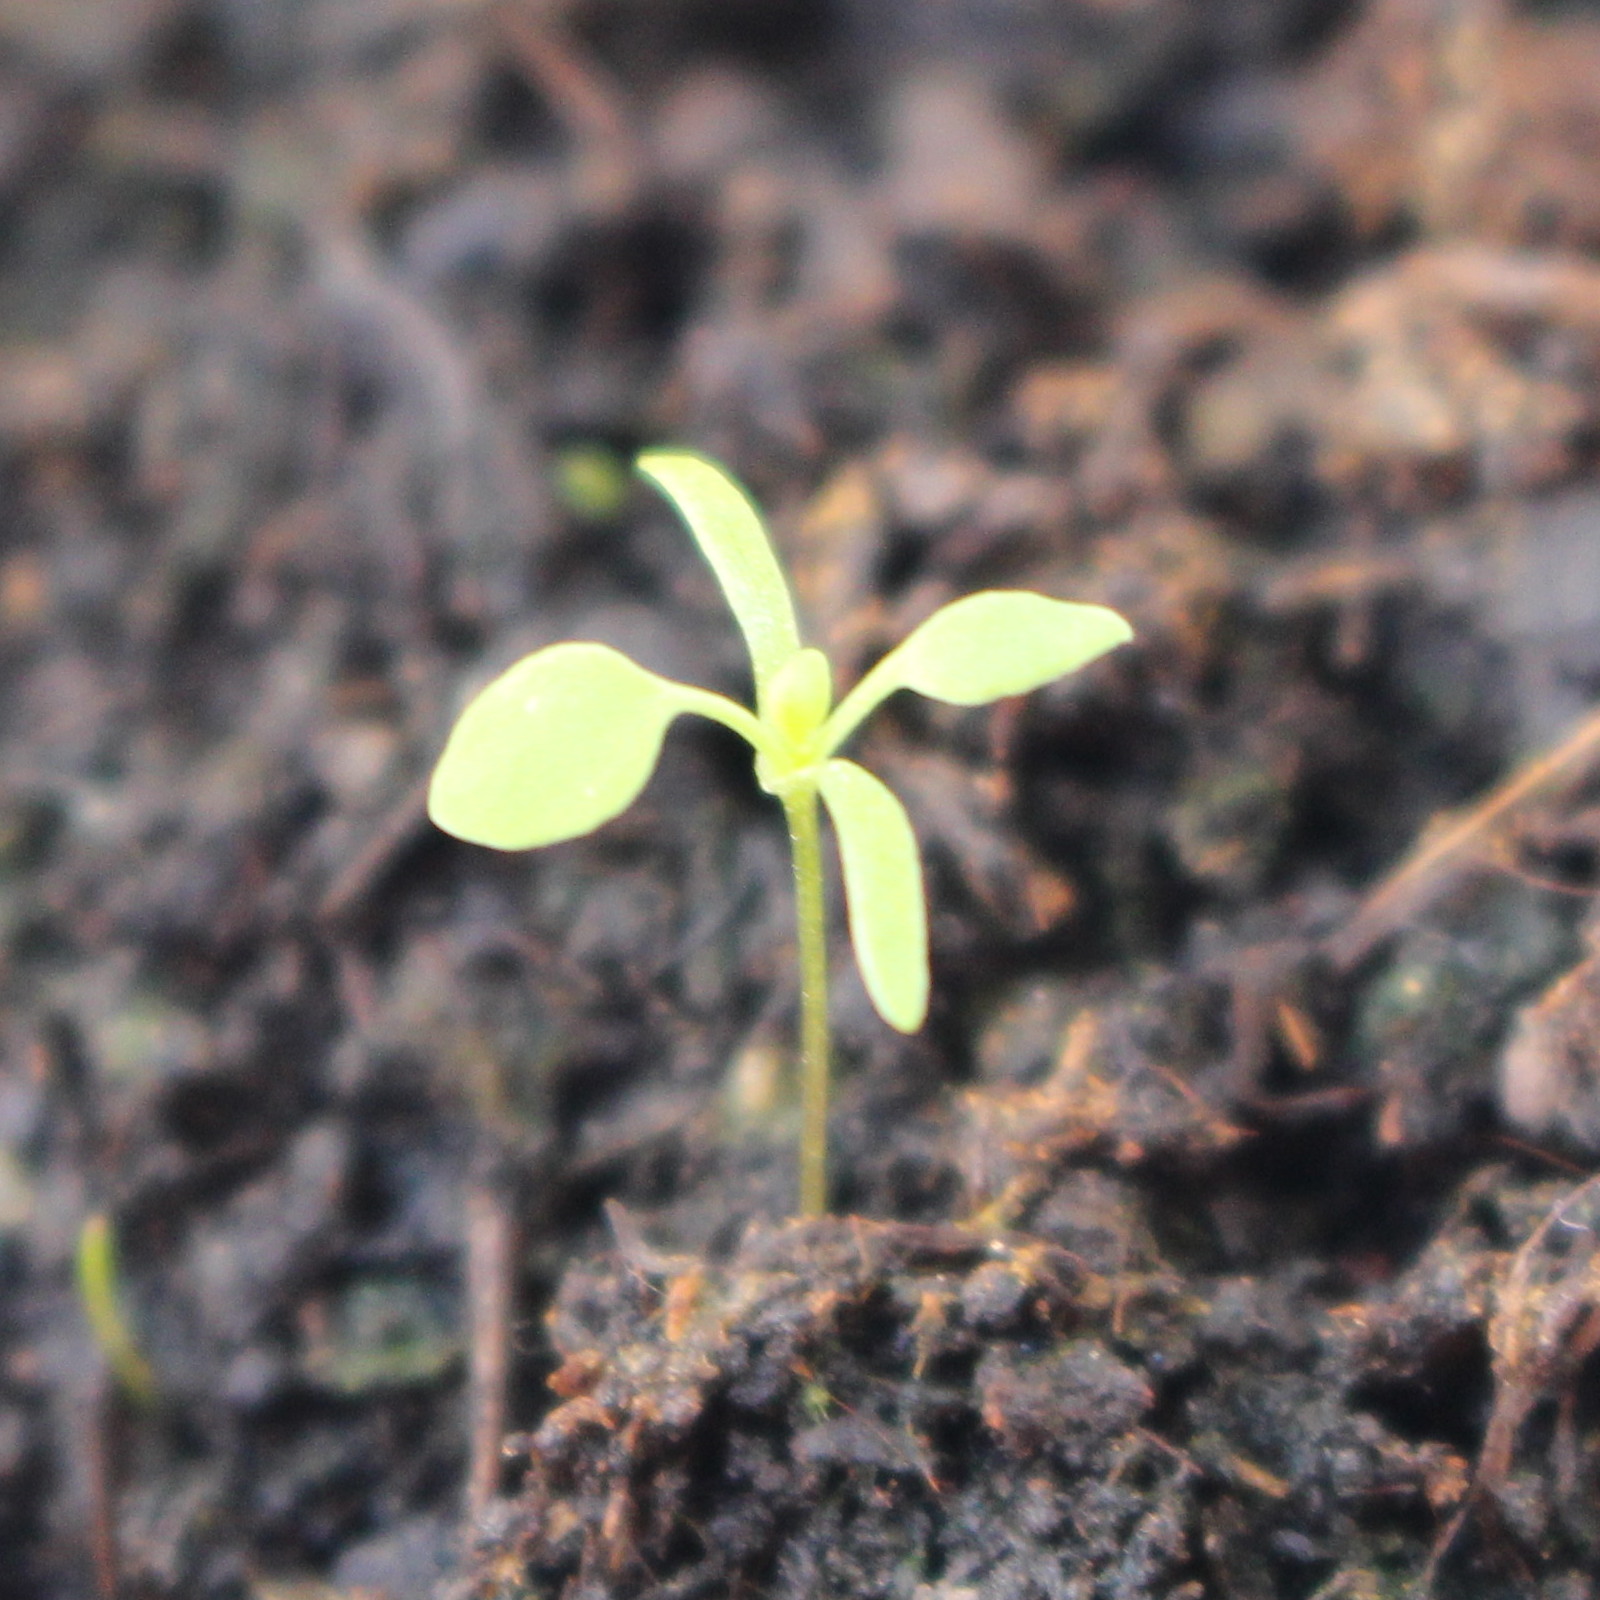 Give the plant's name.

Papaver rhoeas
